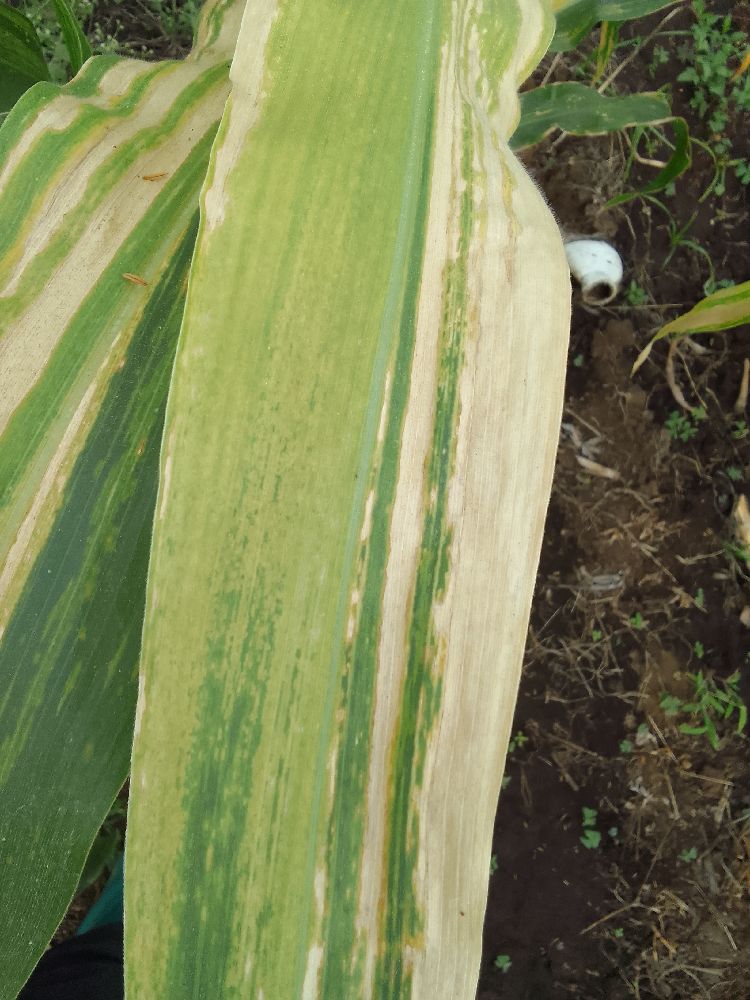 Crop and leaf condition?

maize, maize lethal necrosis
